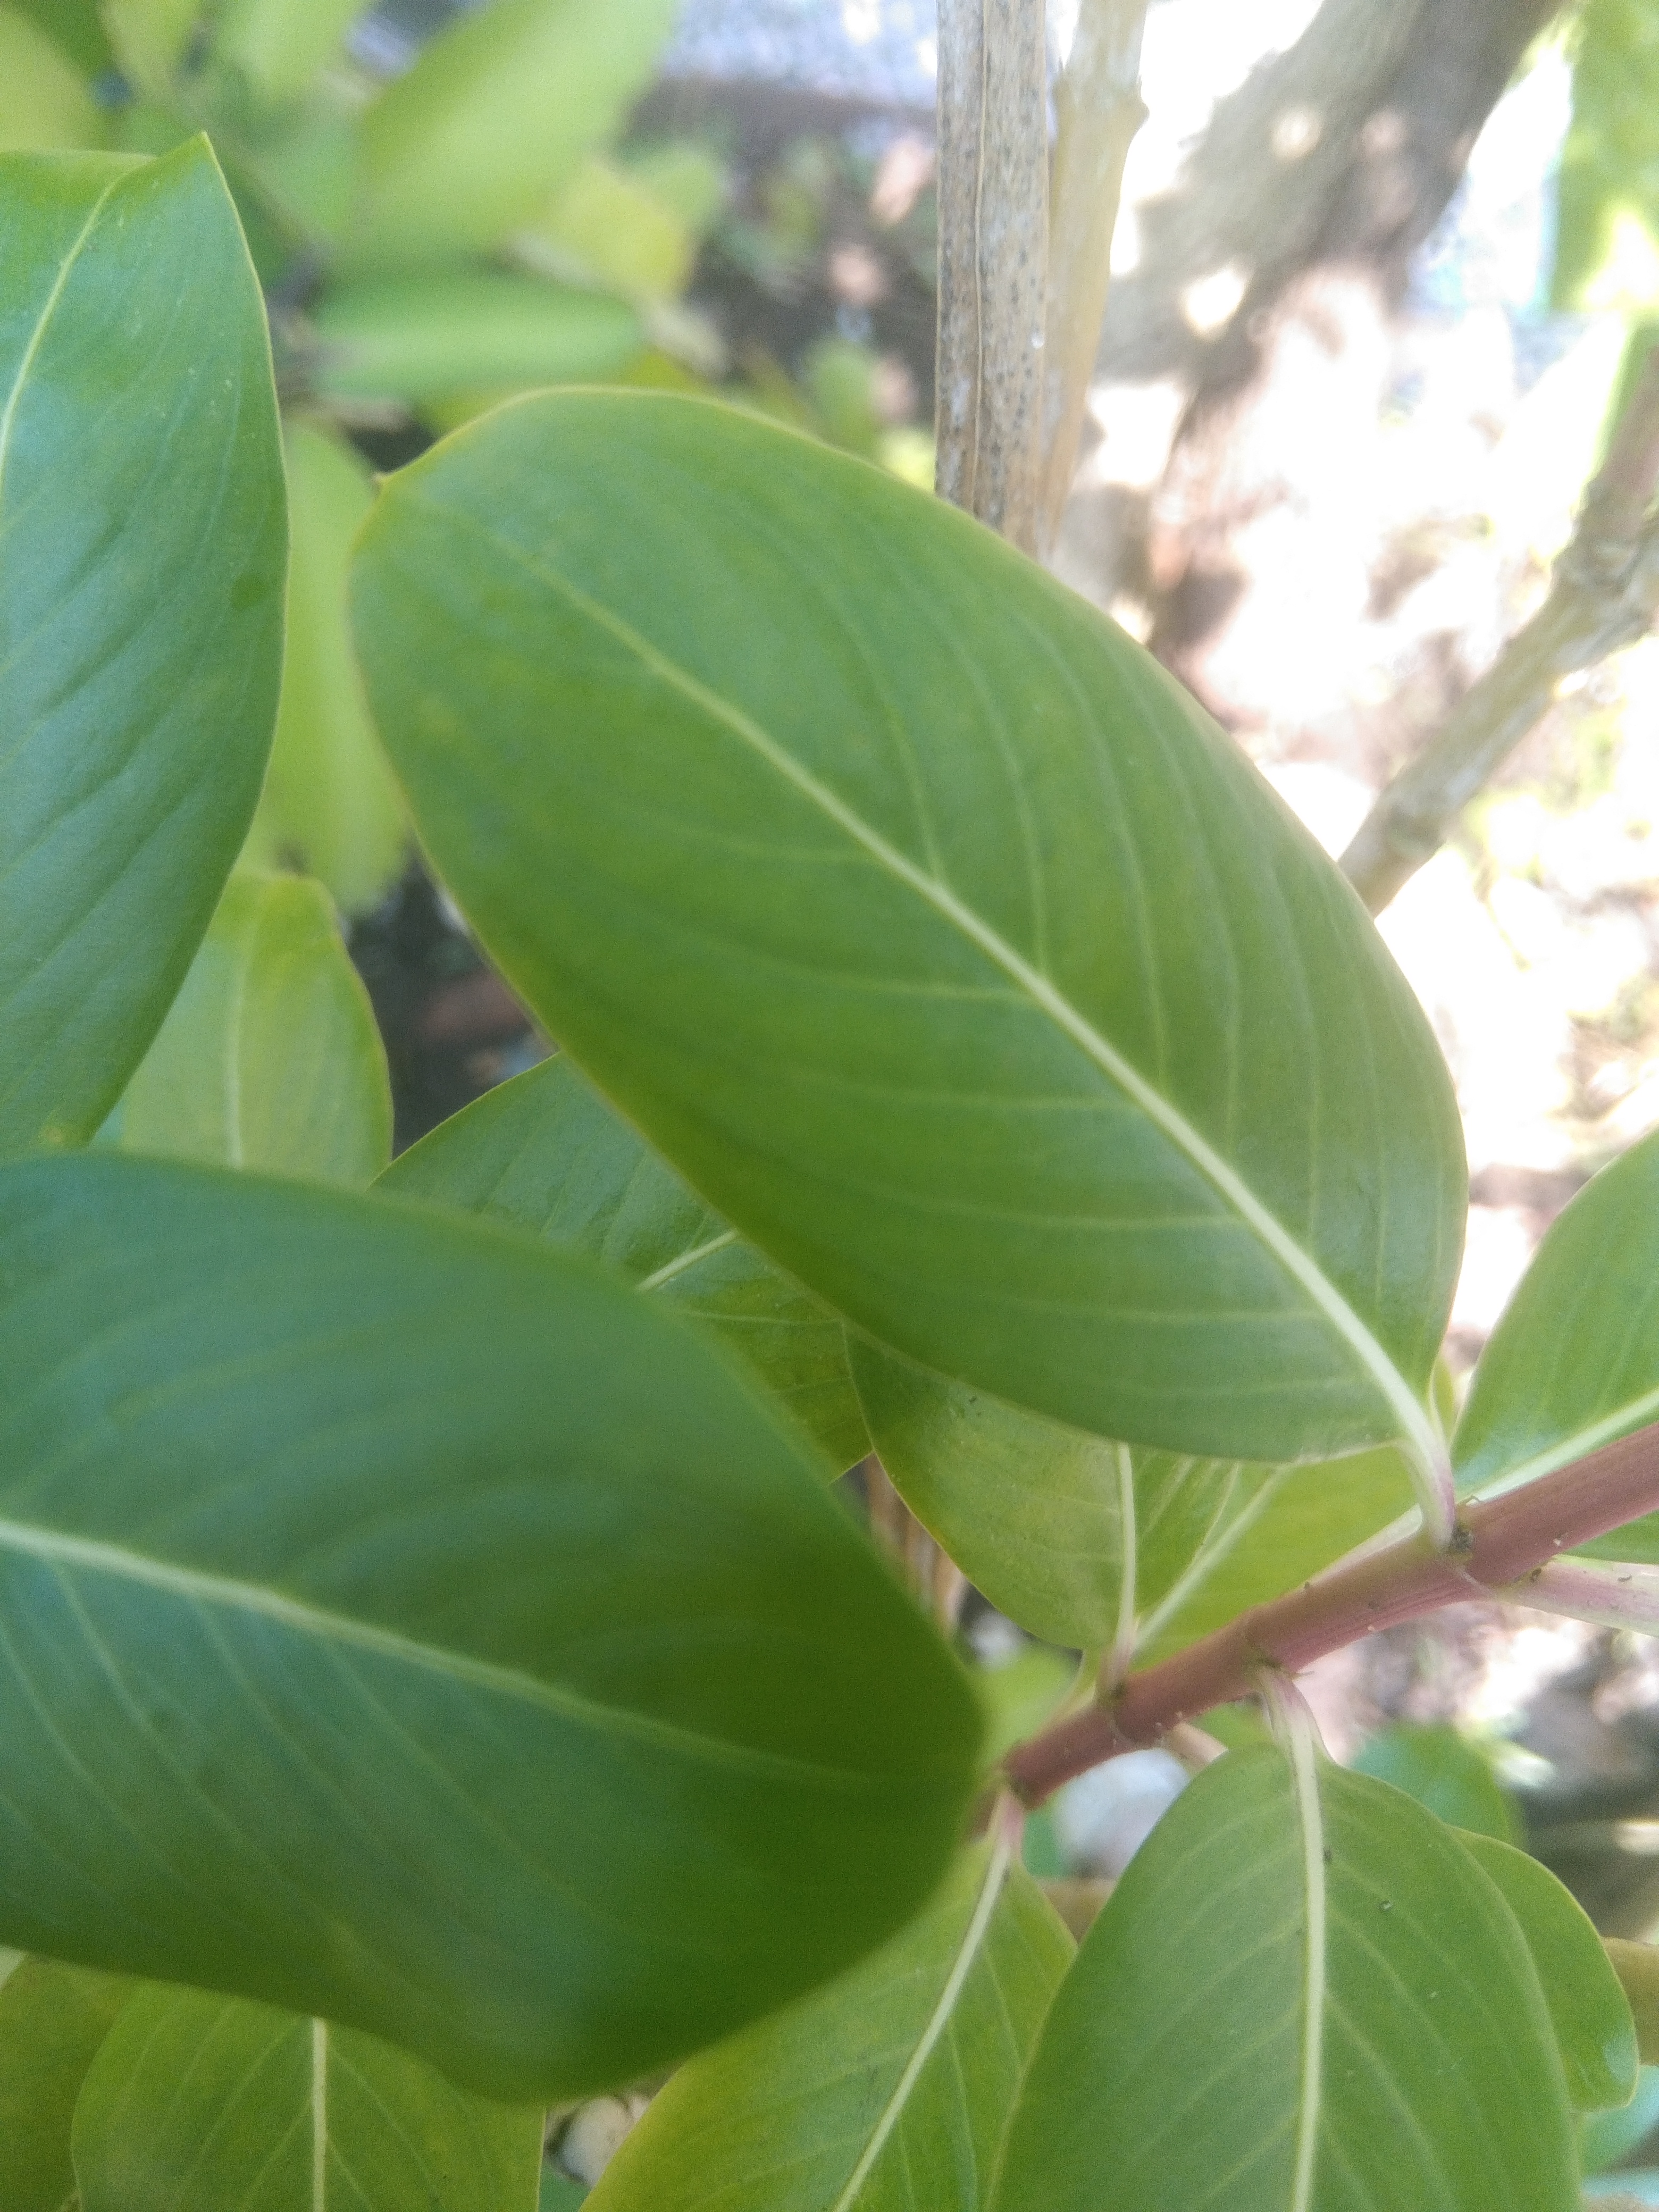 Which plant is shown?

rose periwinkle
